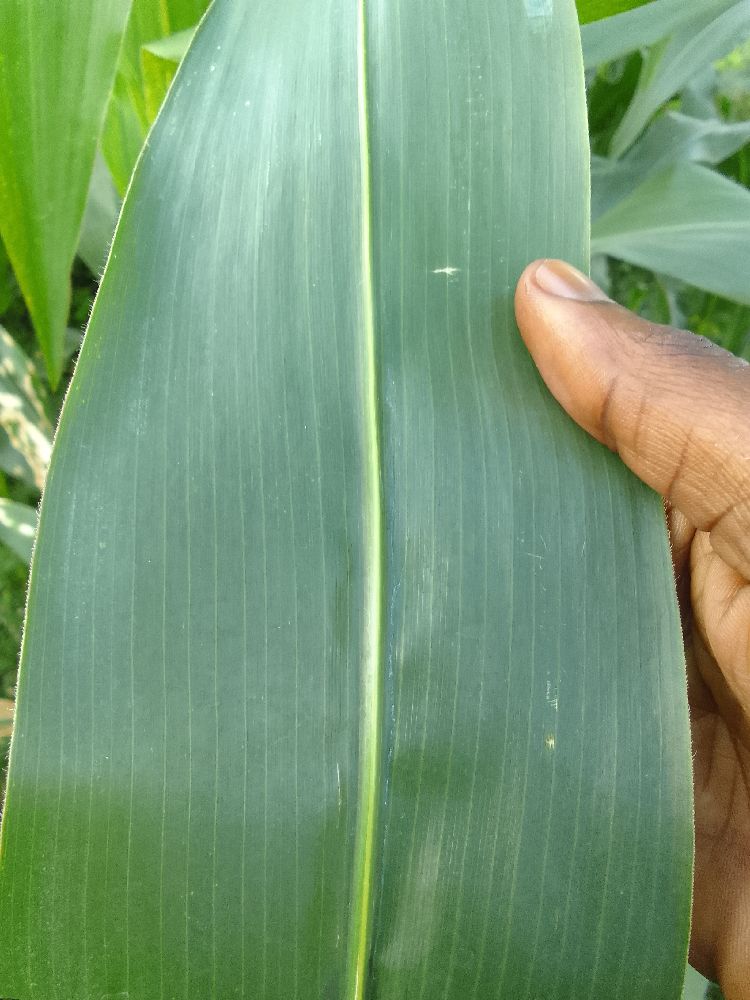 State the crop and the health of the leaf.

maize, healthy
